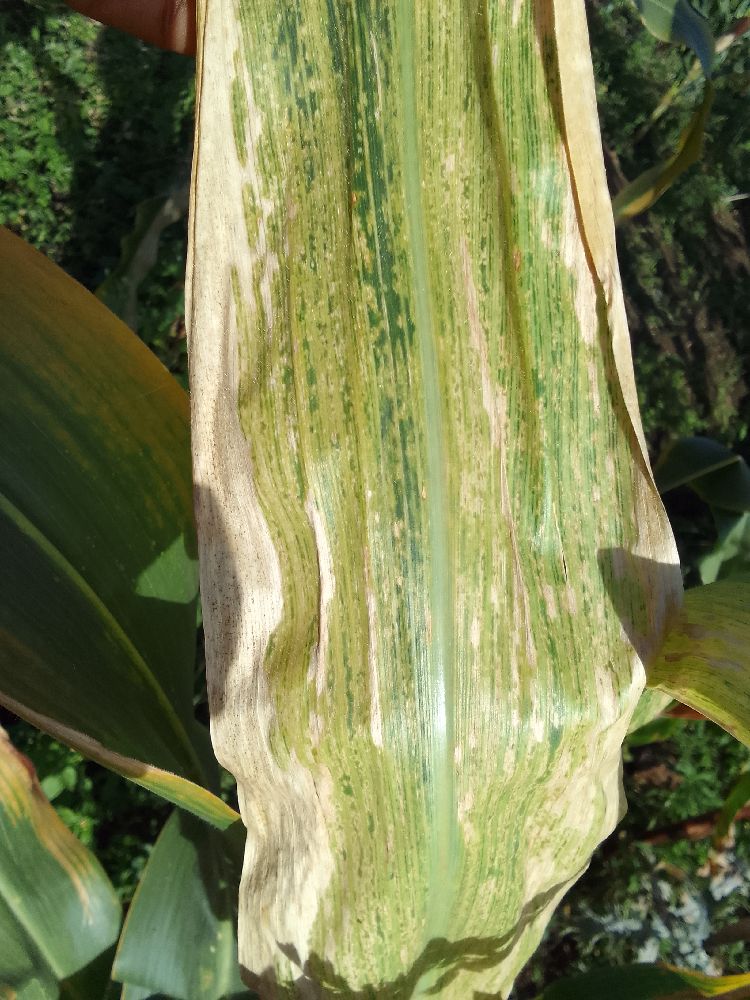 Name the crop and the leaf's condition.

maize, maize lethal necrosis
